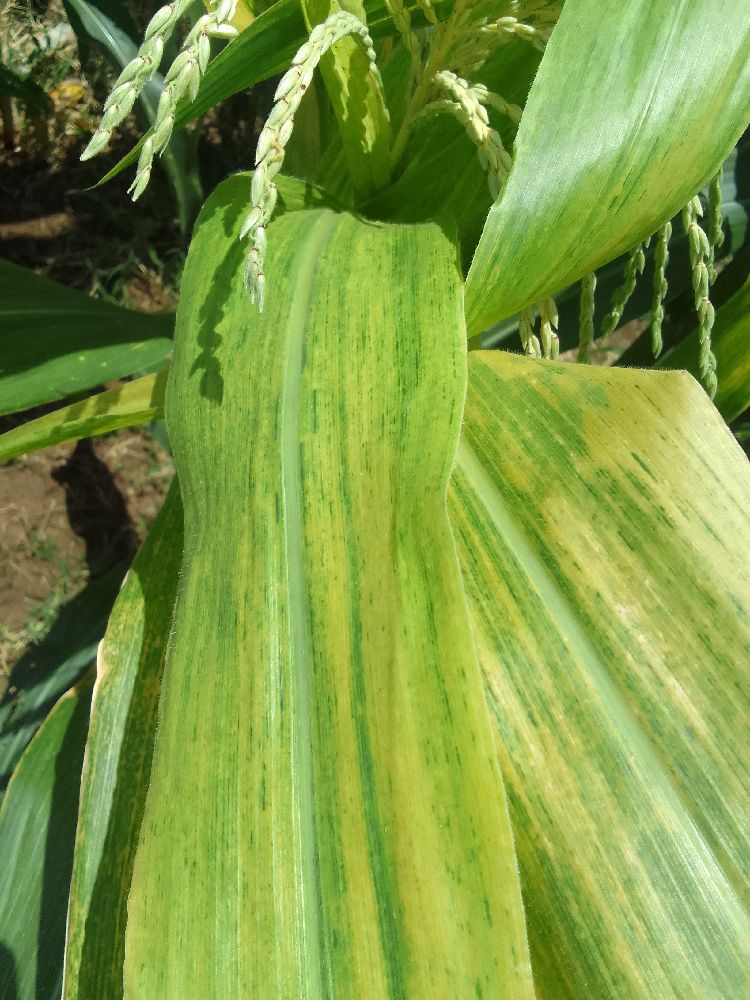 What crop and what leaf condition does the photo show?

maize, maize lethal necrosis
